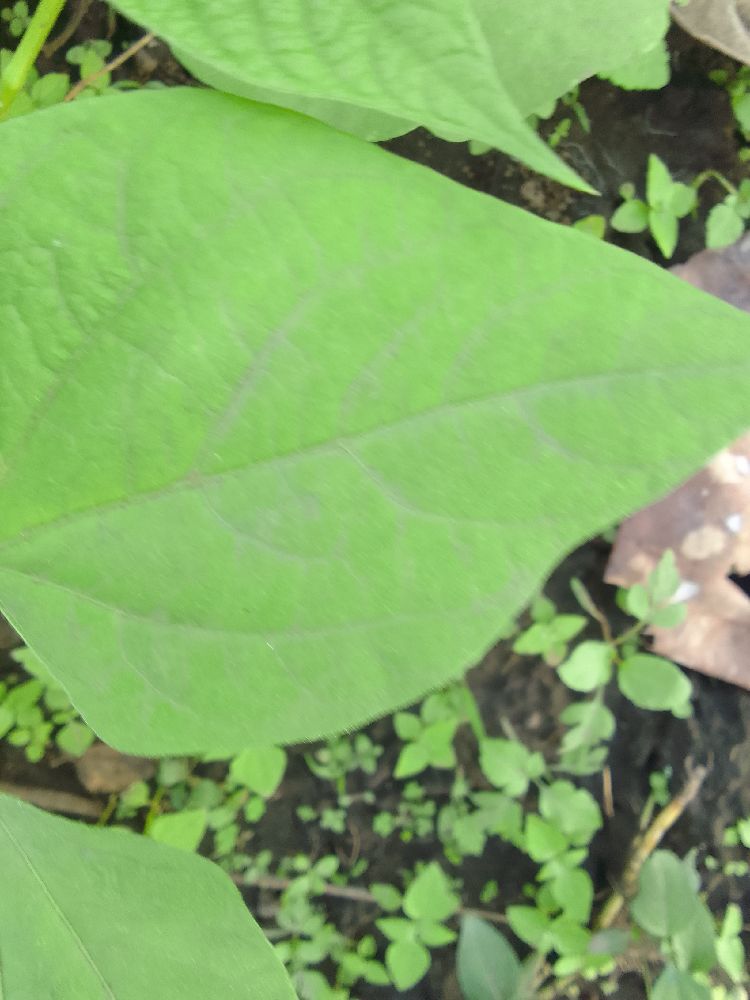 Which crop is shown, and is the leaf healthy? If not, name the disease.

common bean, healthy
